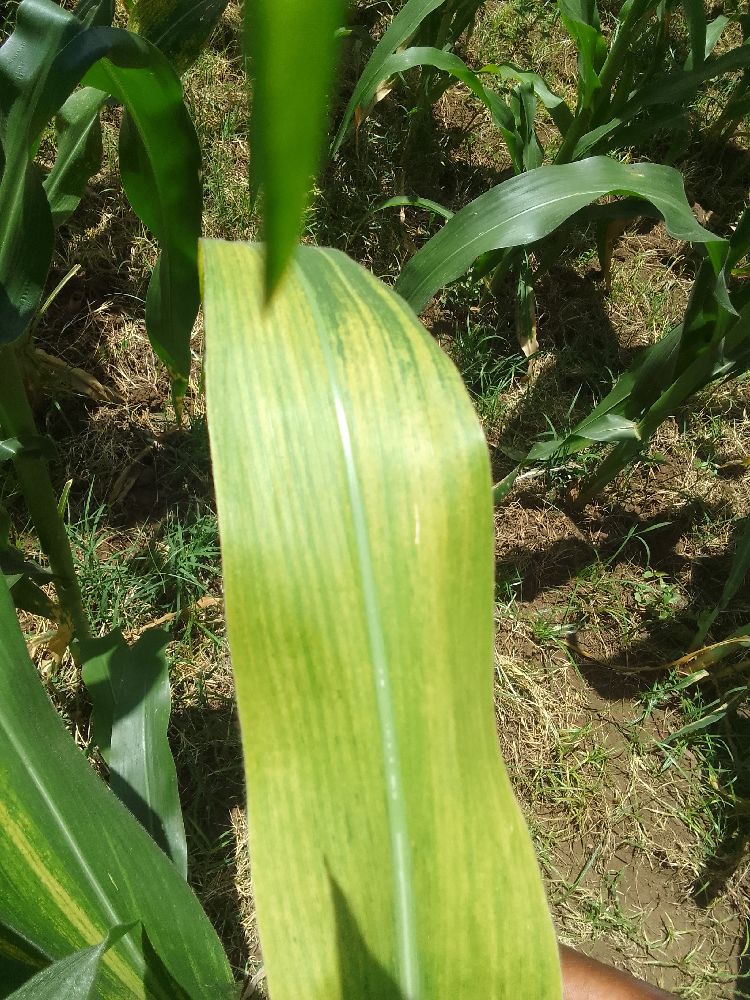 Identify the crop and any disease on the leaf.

maize, maize lethal necrosis
